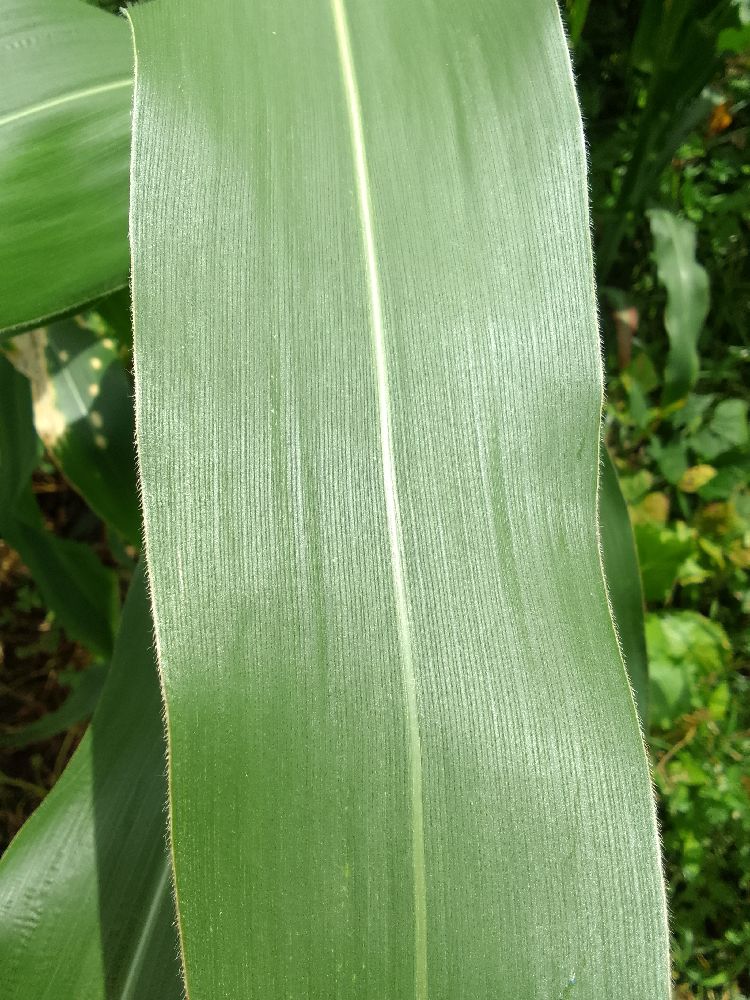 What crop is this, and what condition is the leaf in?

maize, healthy
